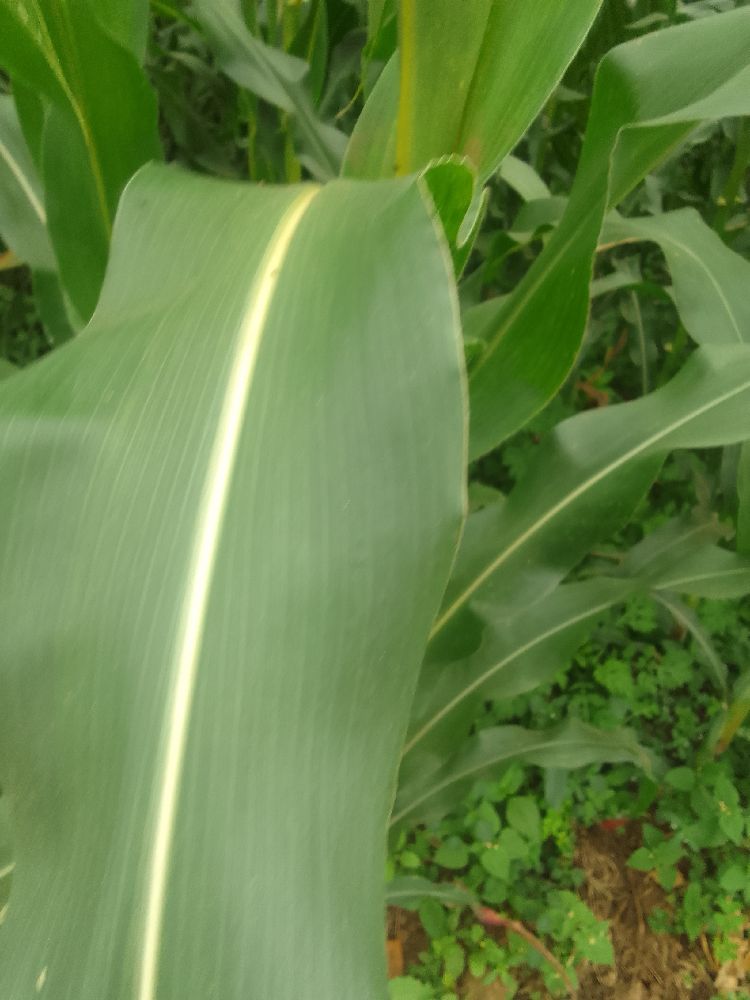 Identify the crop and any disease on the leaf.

maize, healthy
